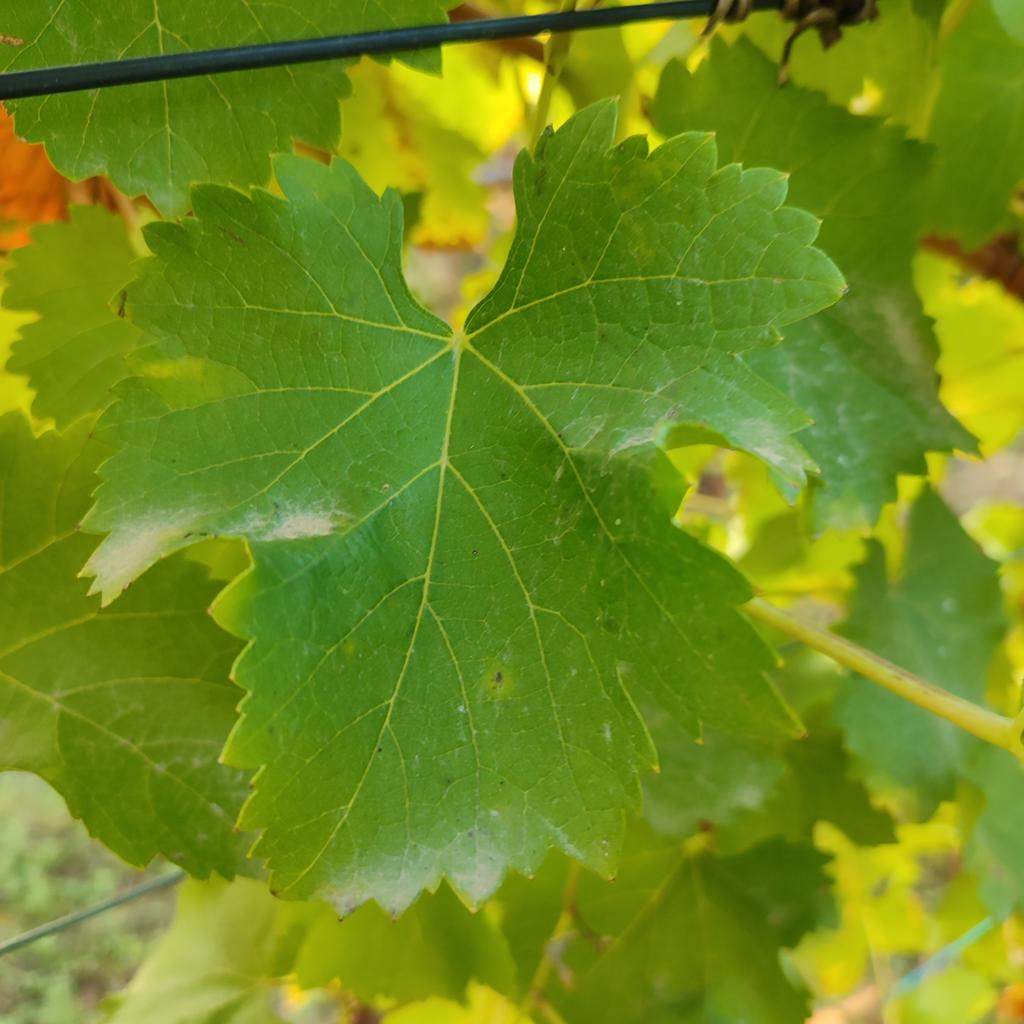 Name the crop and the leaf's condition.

grapevine, powdery mildew
